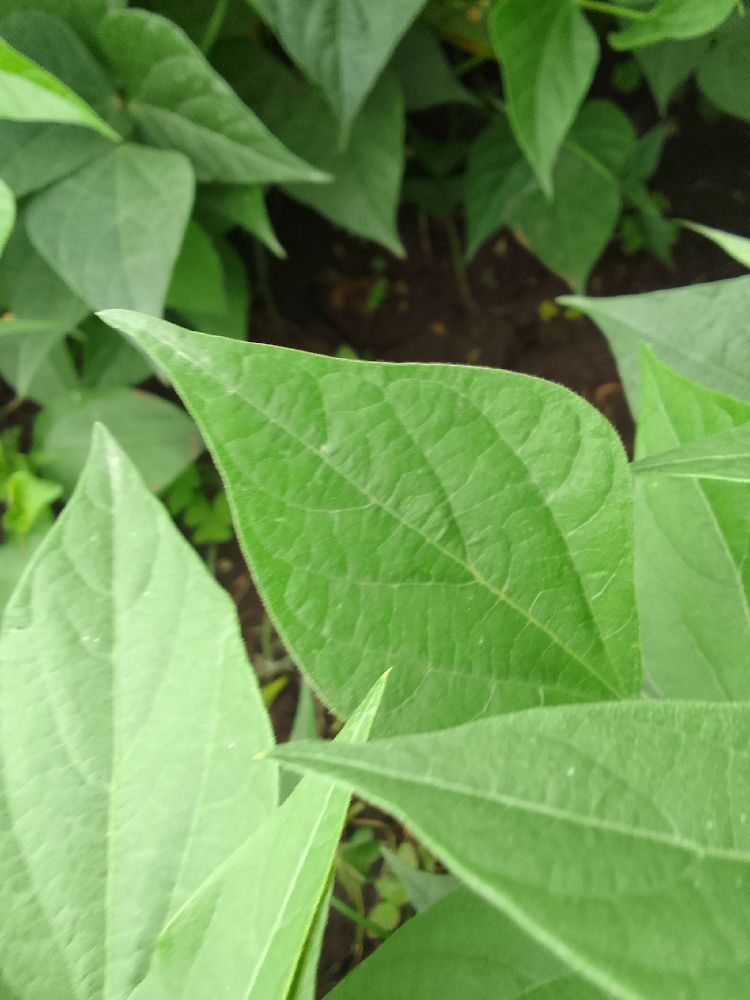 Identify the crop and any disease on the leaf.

common bean, healthy
